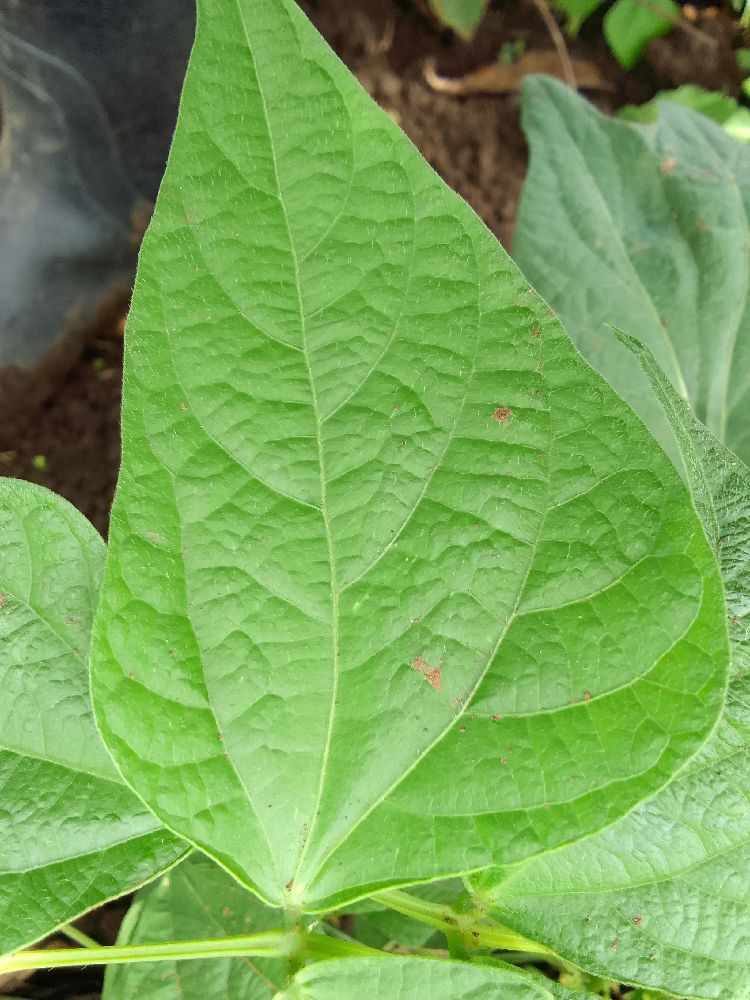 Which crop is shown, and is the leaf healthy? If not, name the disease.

common bean, healthy
